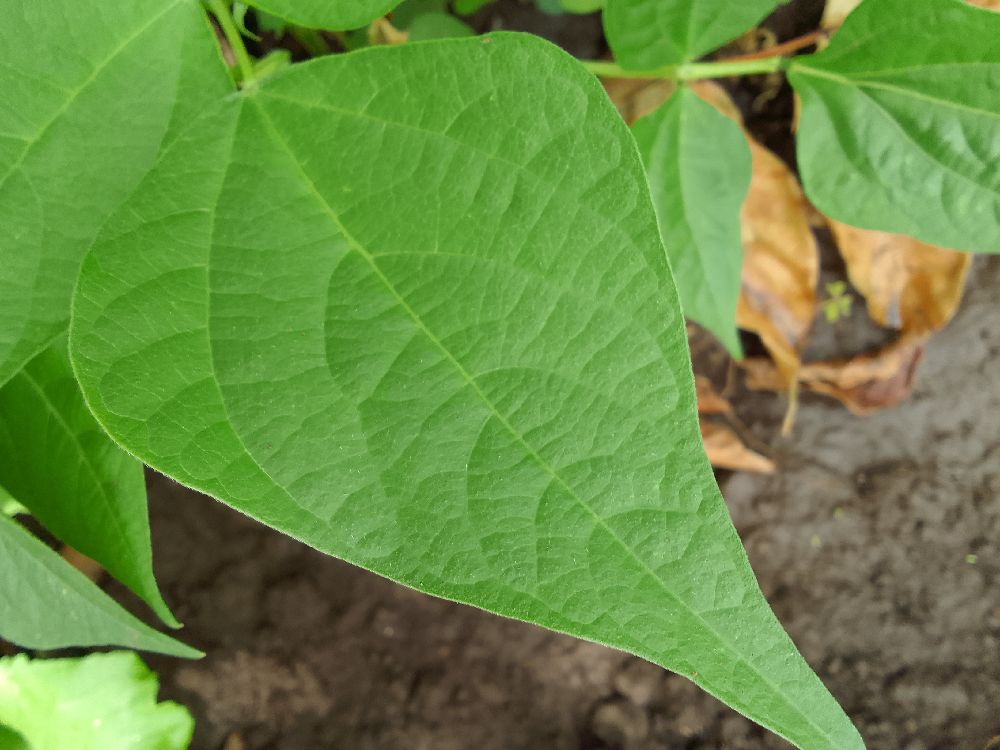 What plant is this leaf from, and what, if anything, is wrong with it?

common bean, healthy
